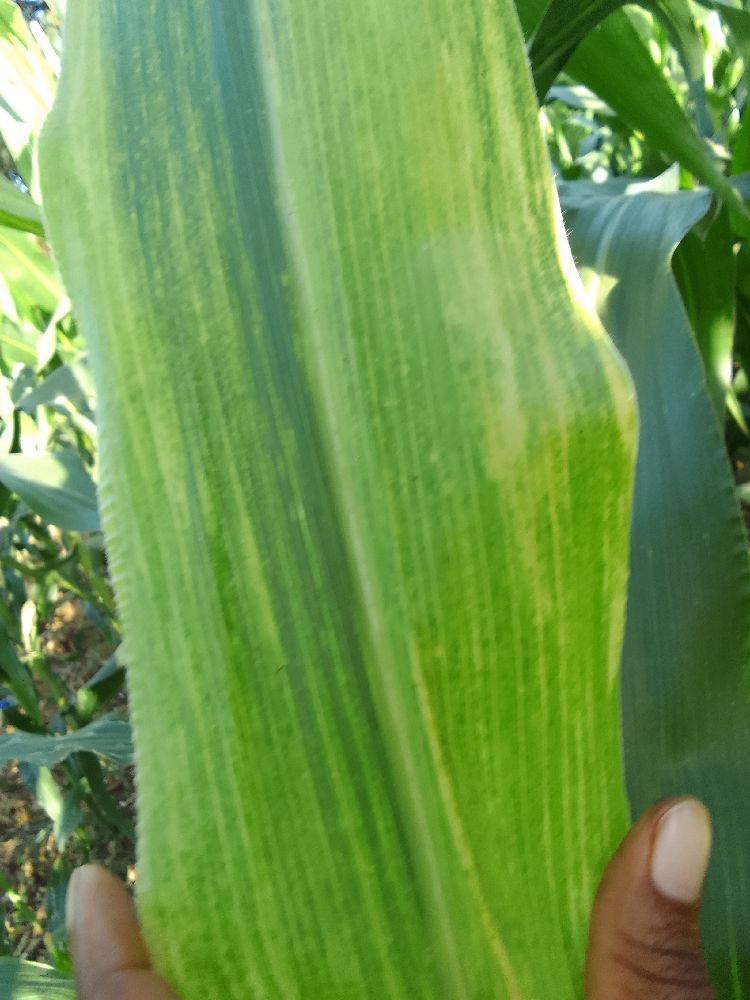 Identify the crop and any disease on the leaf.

maize, maize lethal necrosis
